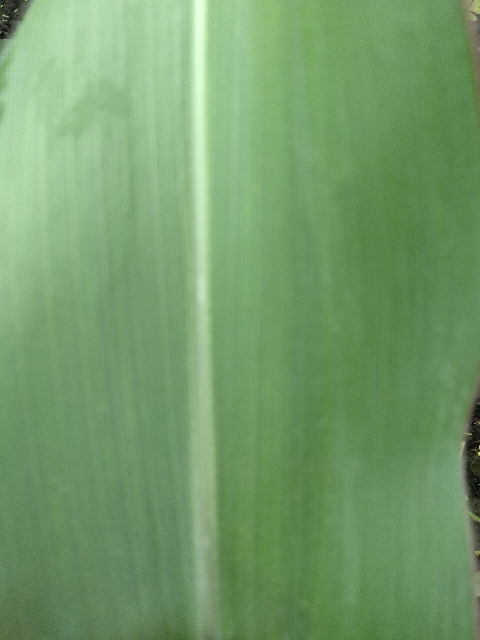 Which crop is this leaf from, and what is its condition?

maize, healthy
